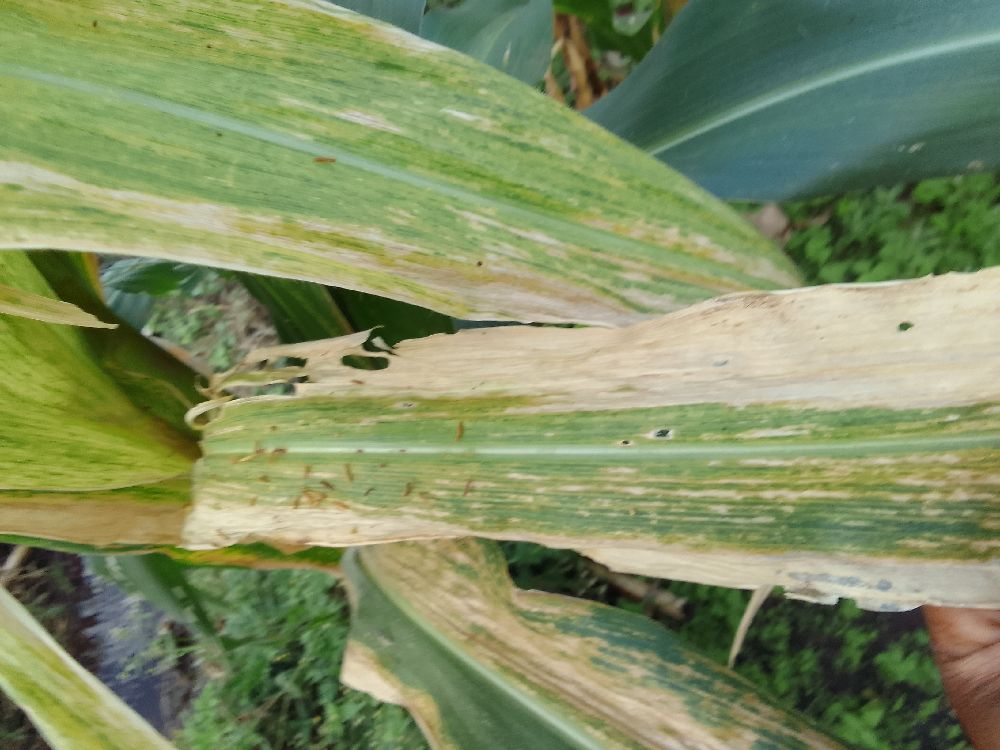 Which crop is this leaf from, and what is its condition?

maize, maize lethal necrosis
